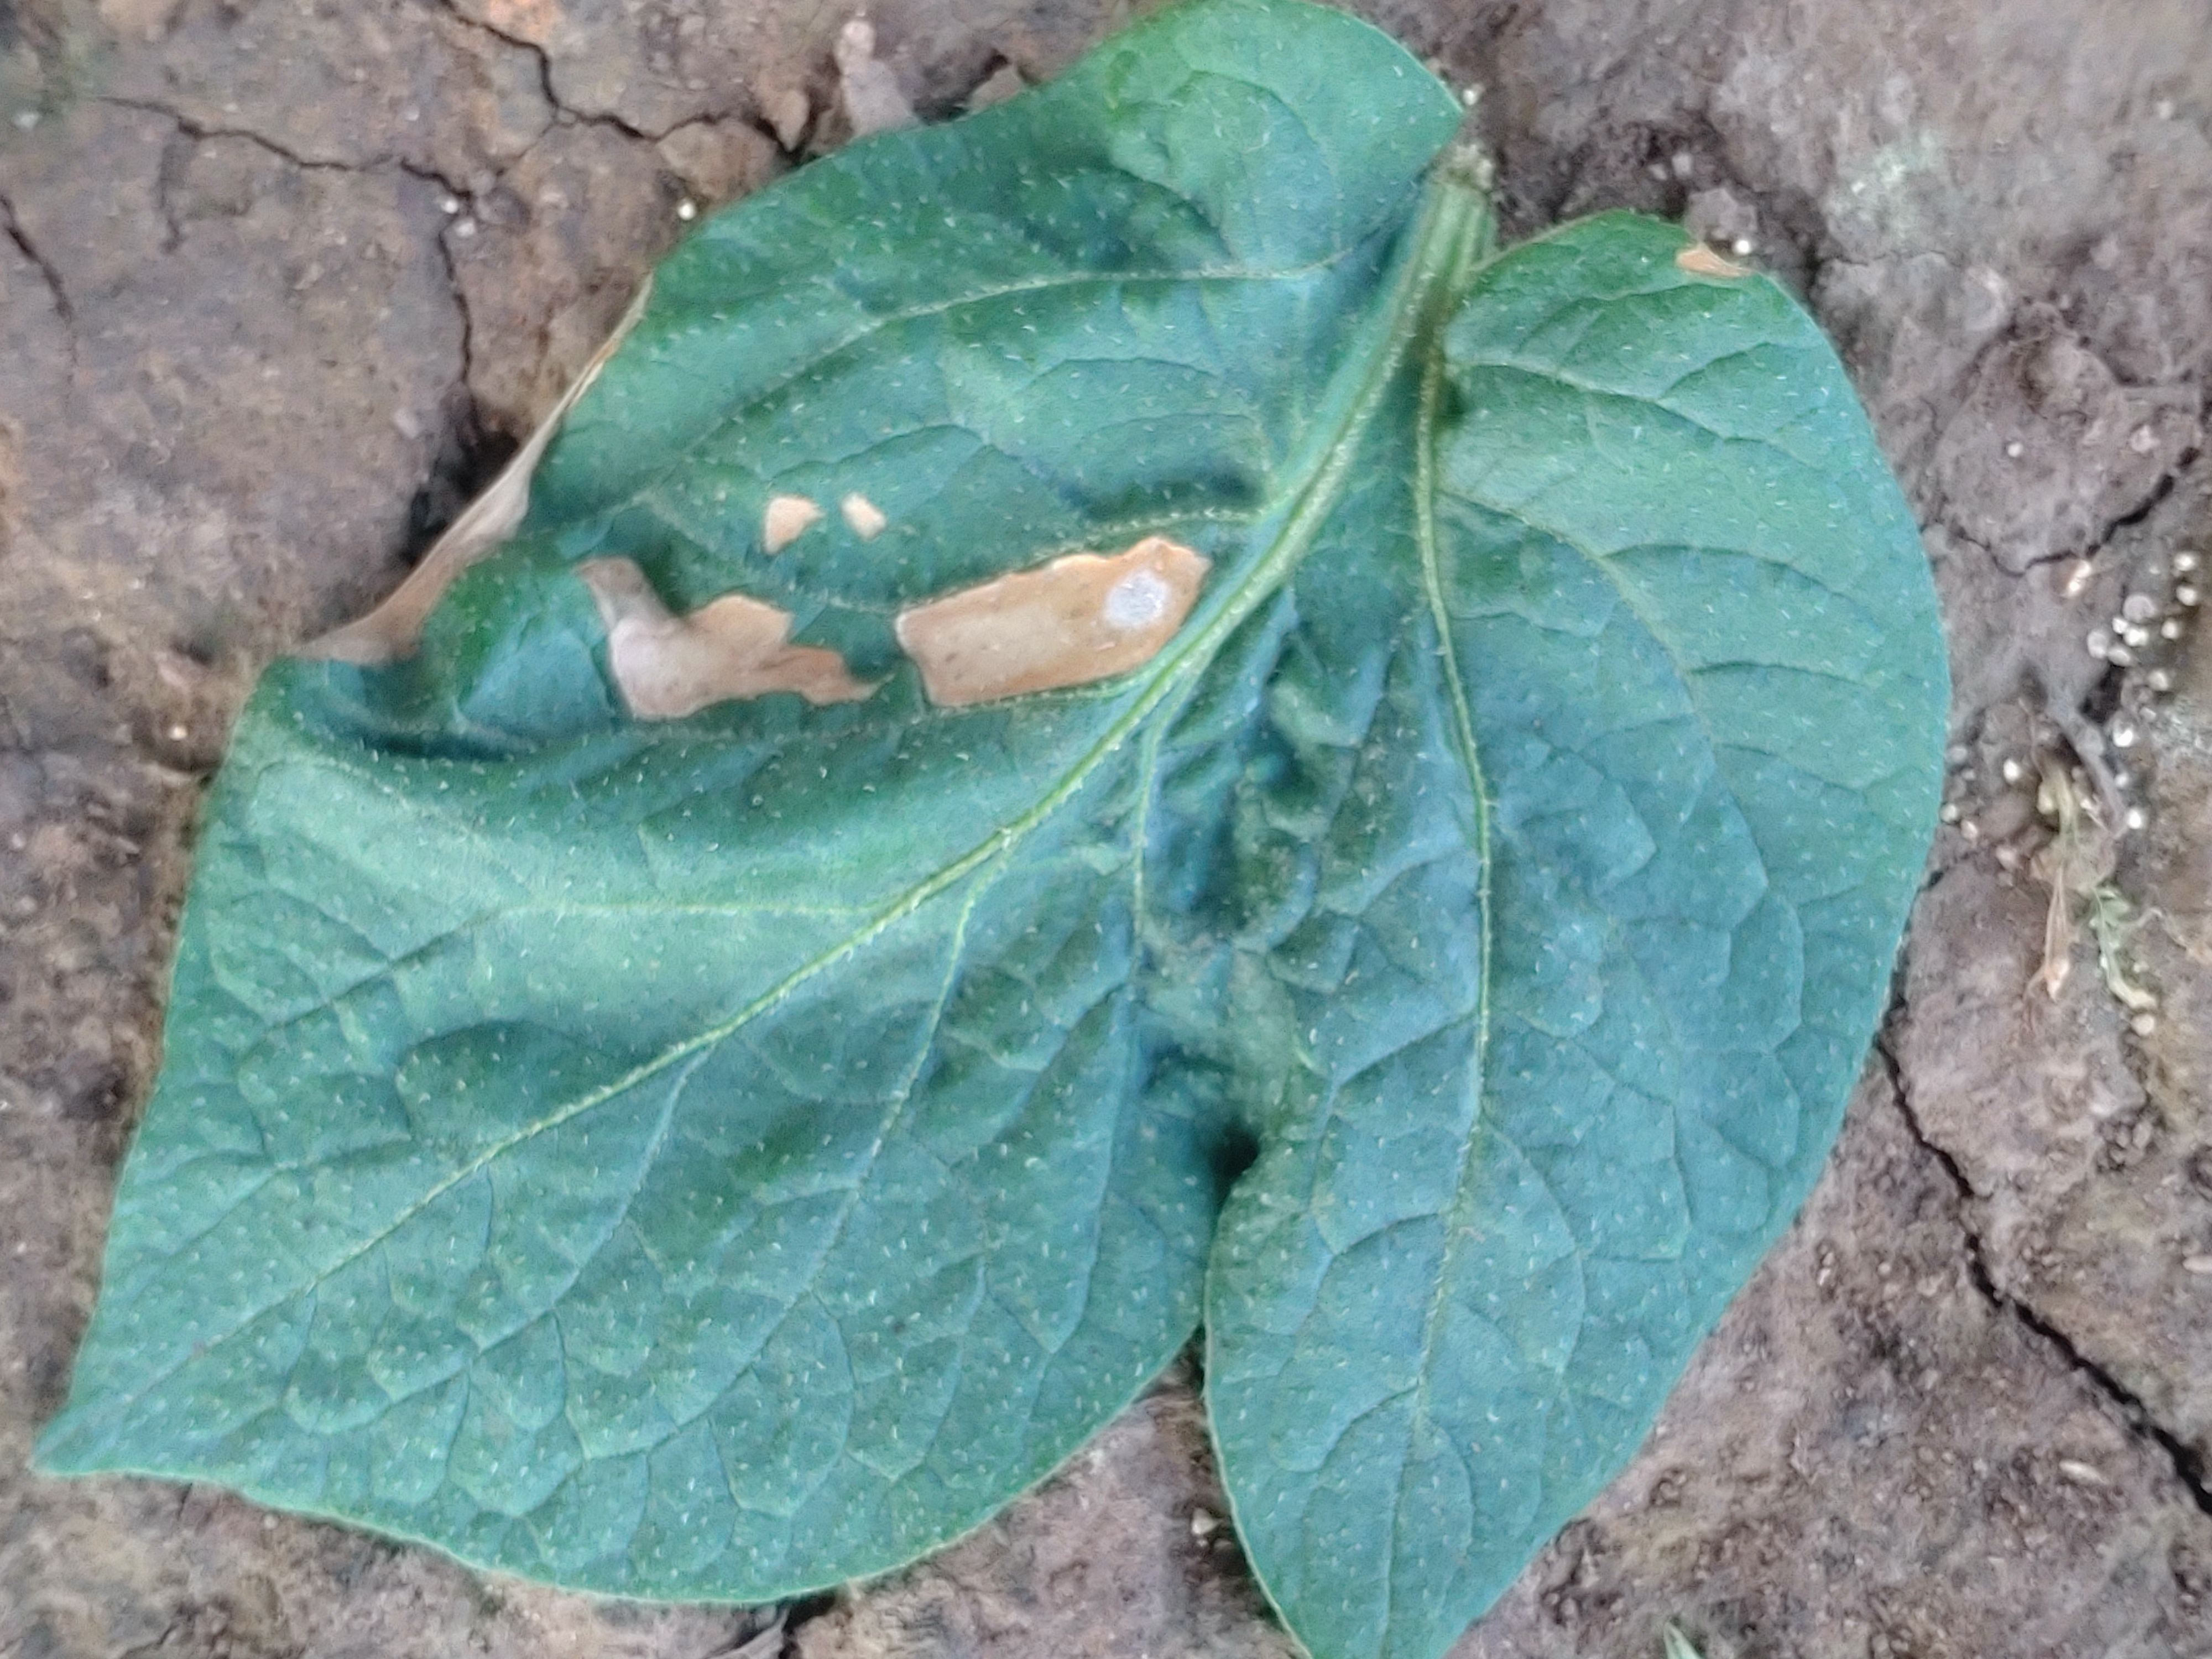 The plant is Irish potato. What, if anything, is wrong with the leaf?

early blight
